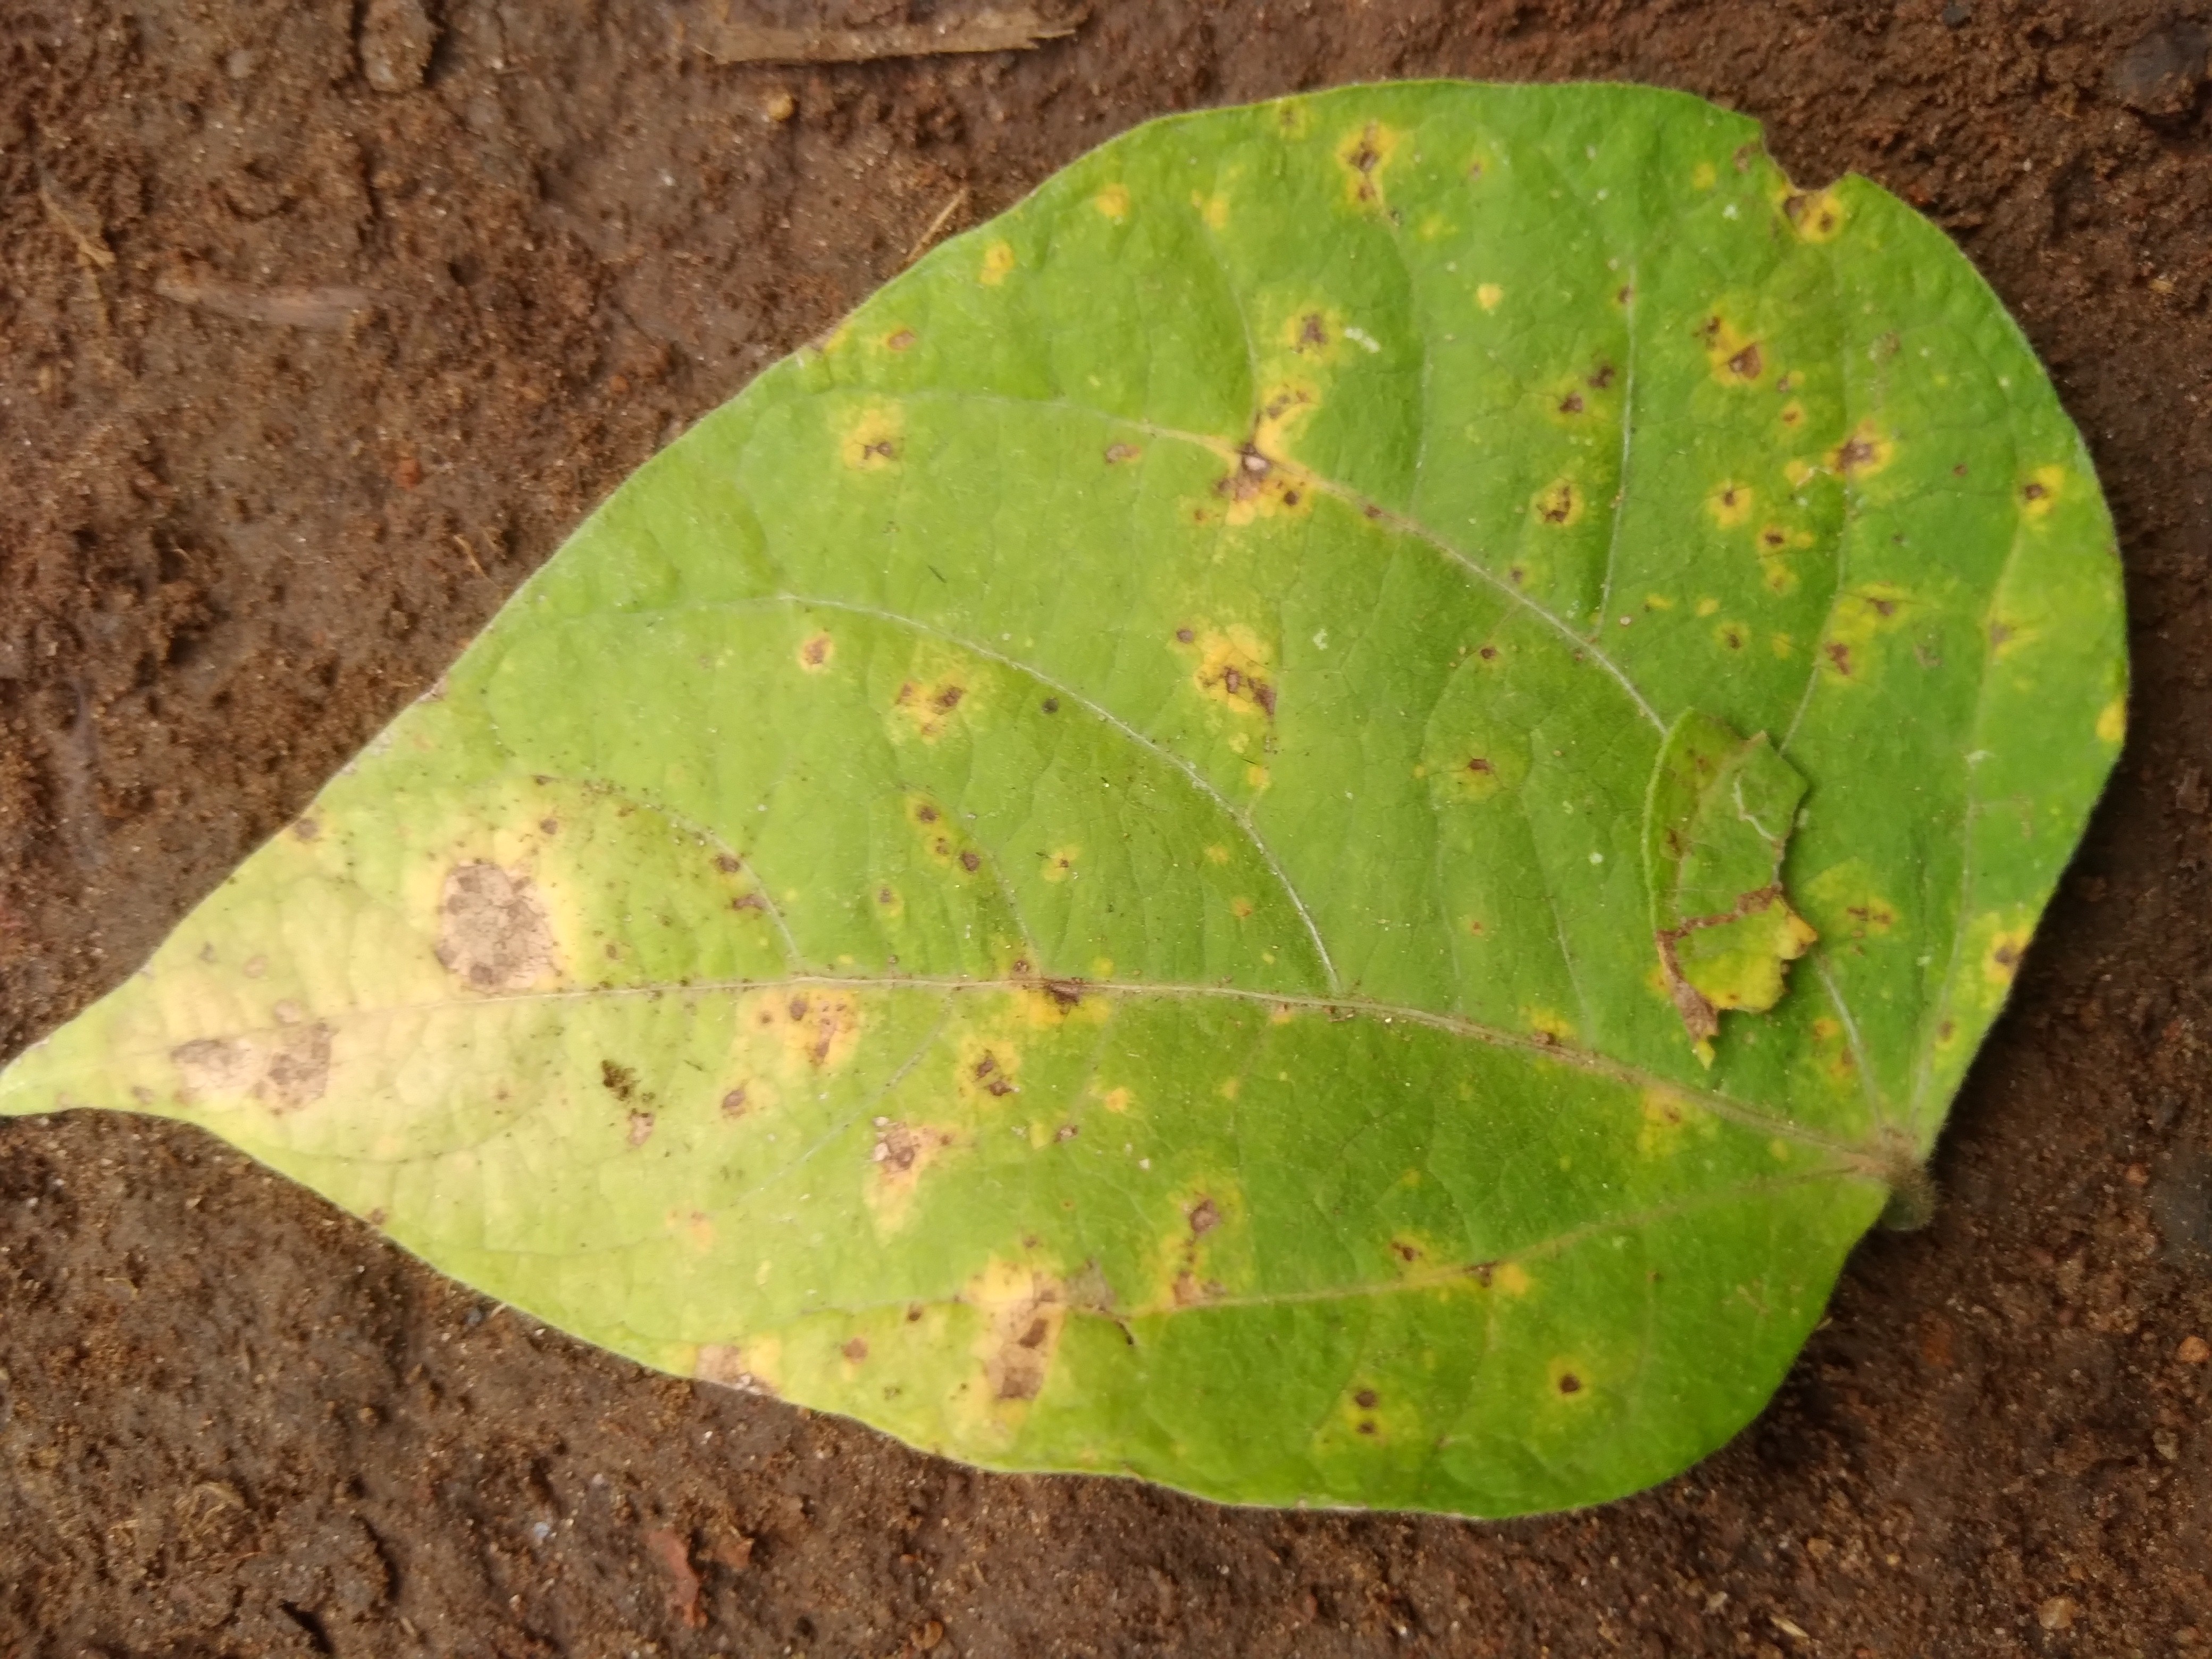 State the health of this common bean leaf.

rust
